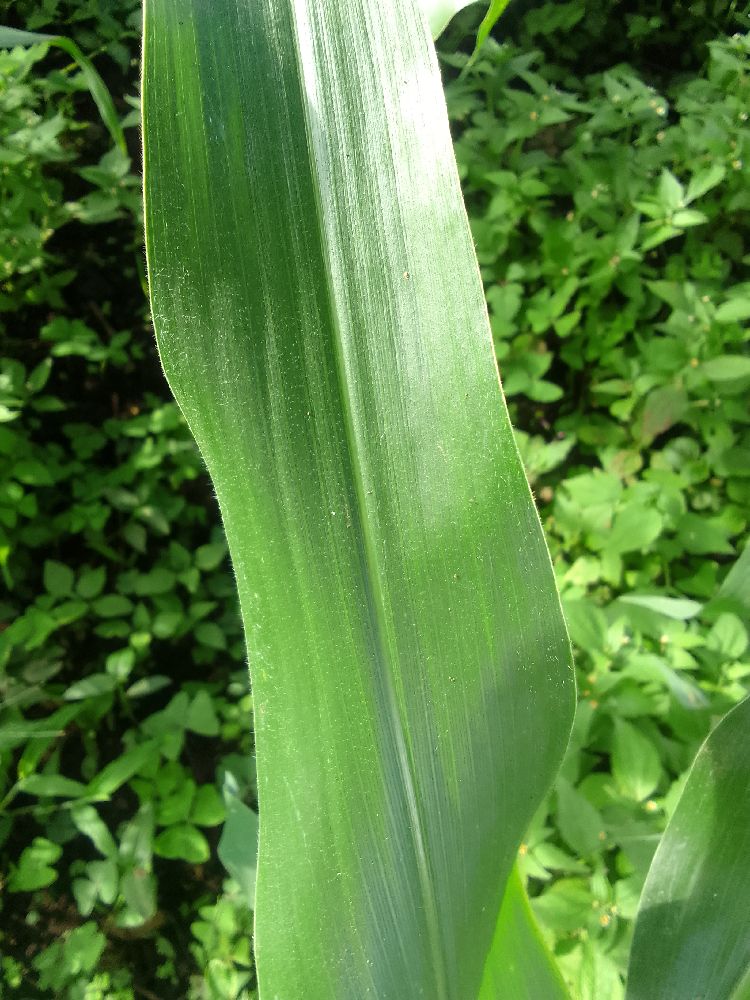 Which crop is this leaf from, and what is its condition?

maize, healthy
